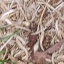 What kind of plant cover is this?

grass
